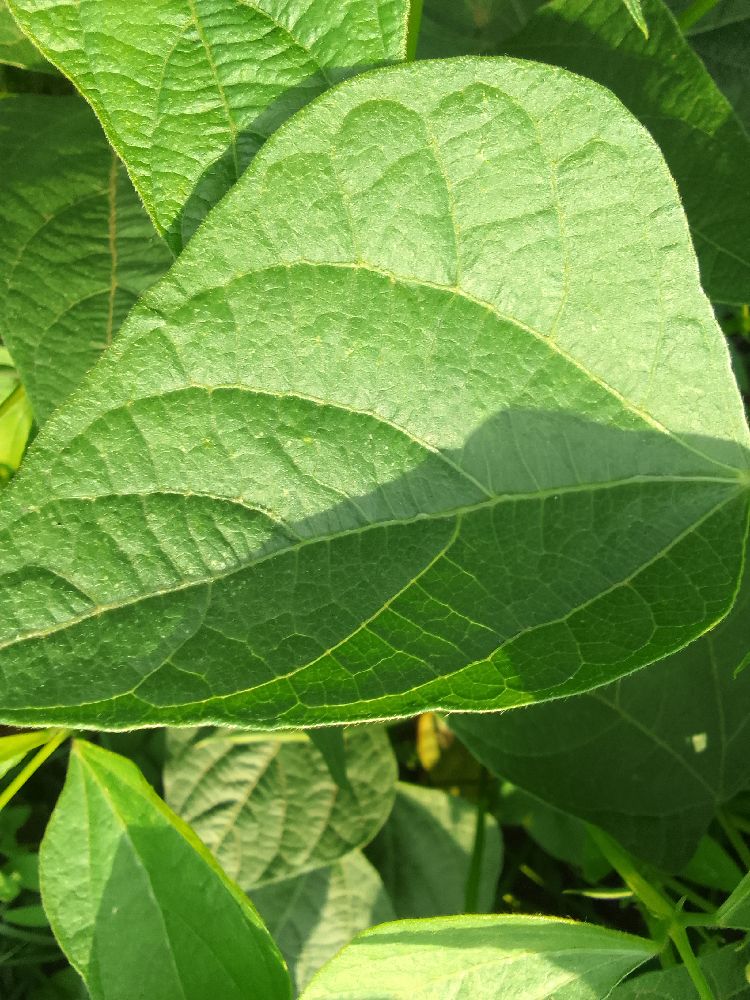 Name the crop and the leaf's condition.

common bean, healthy
